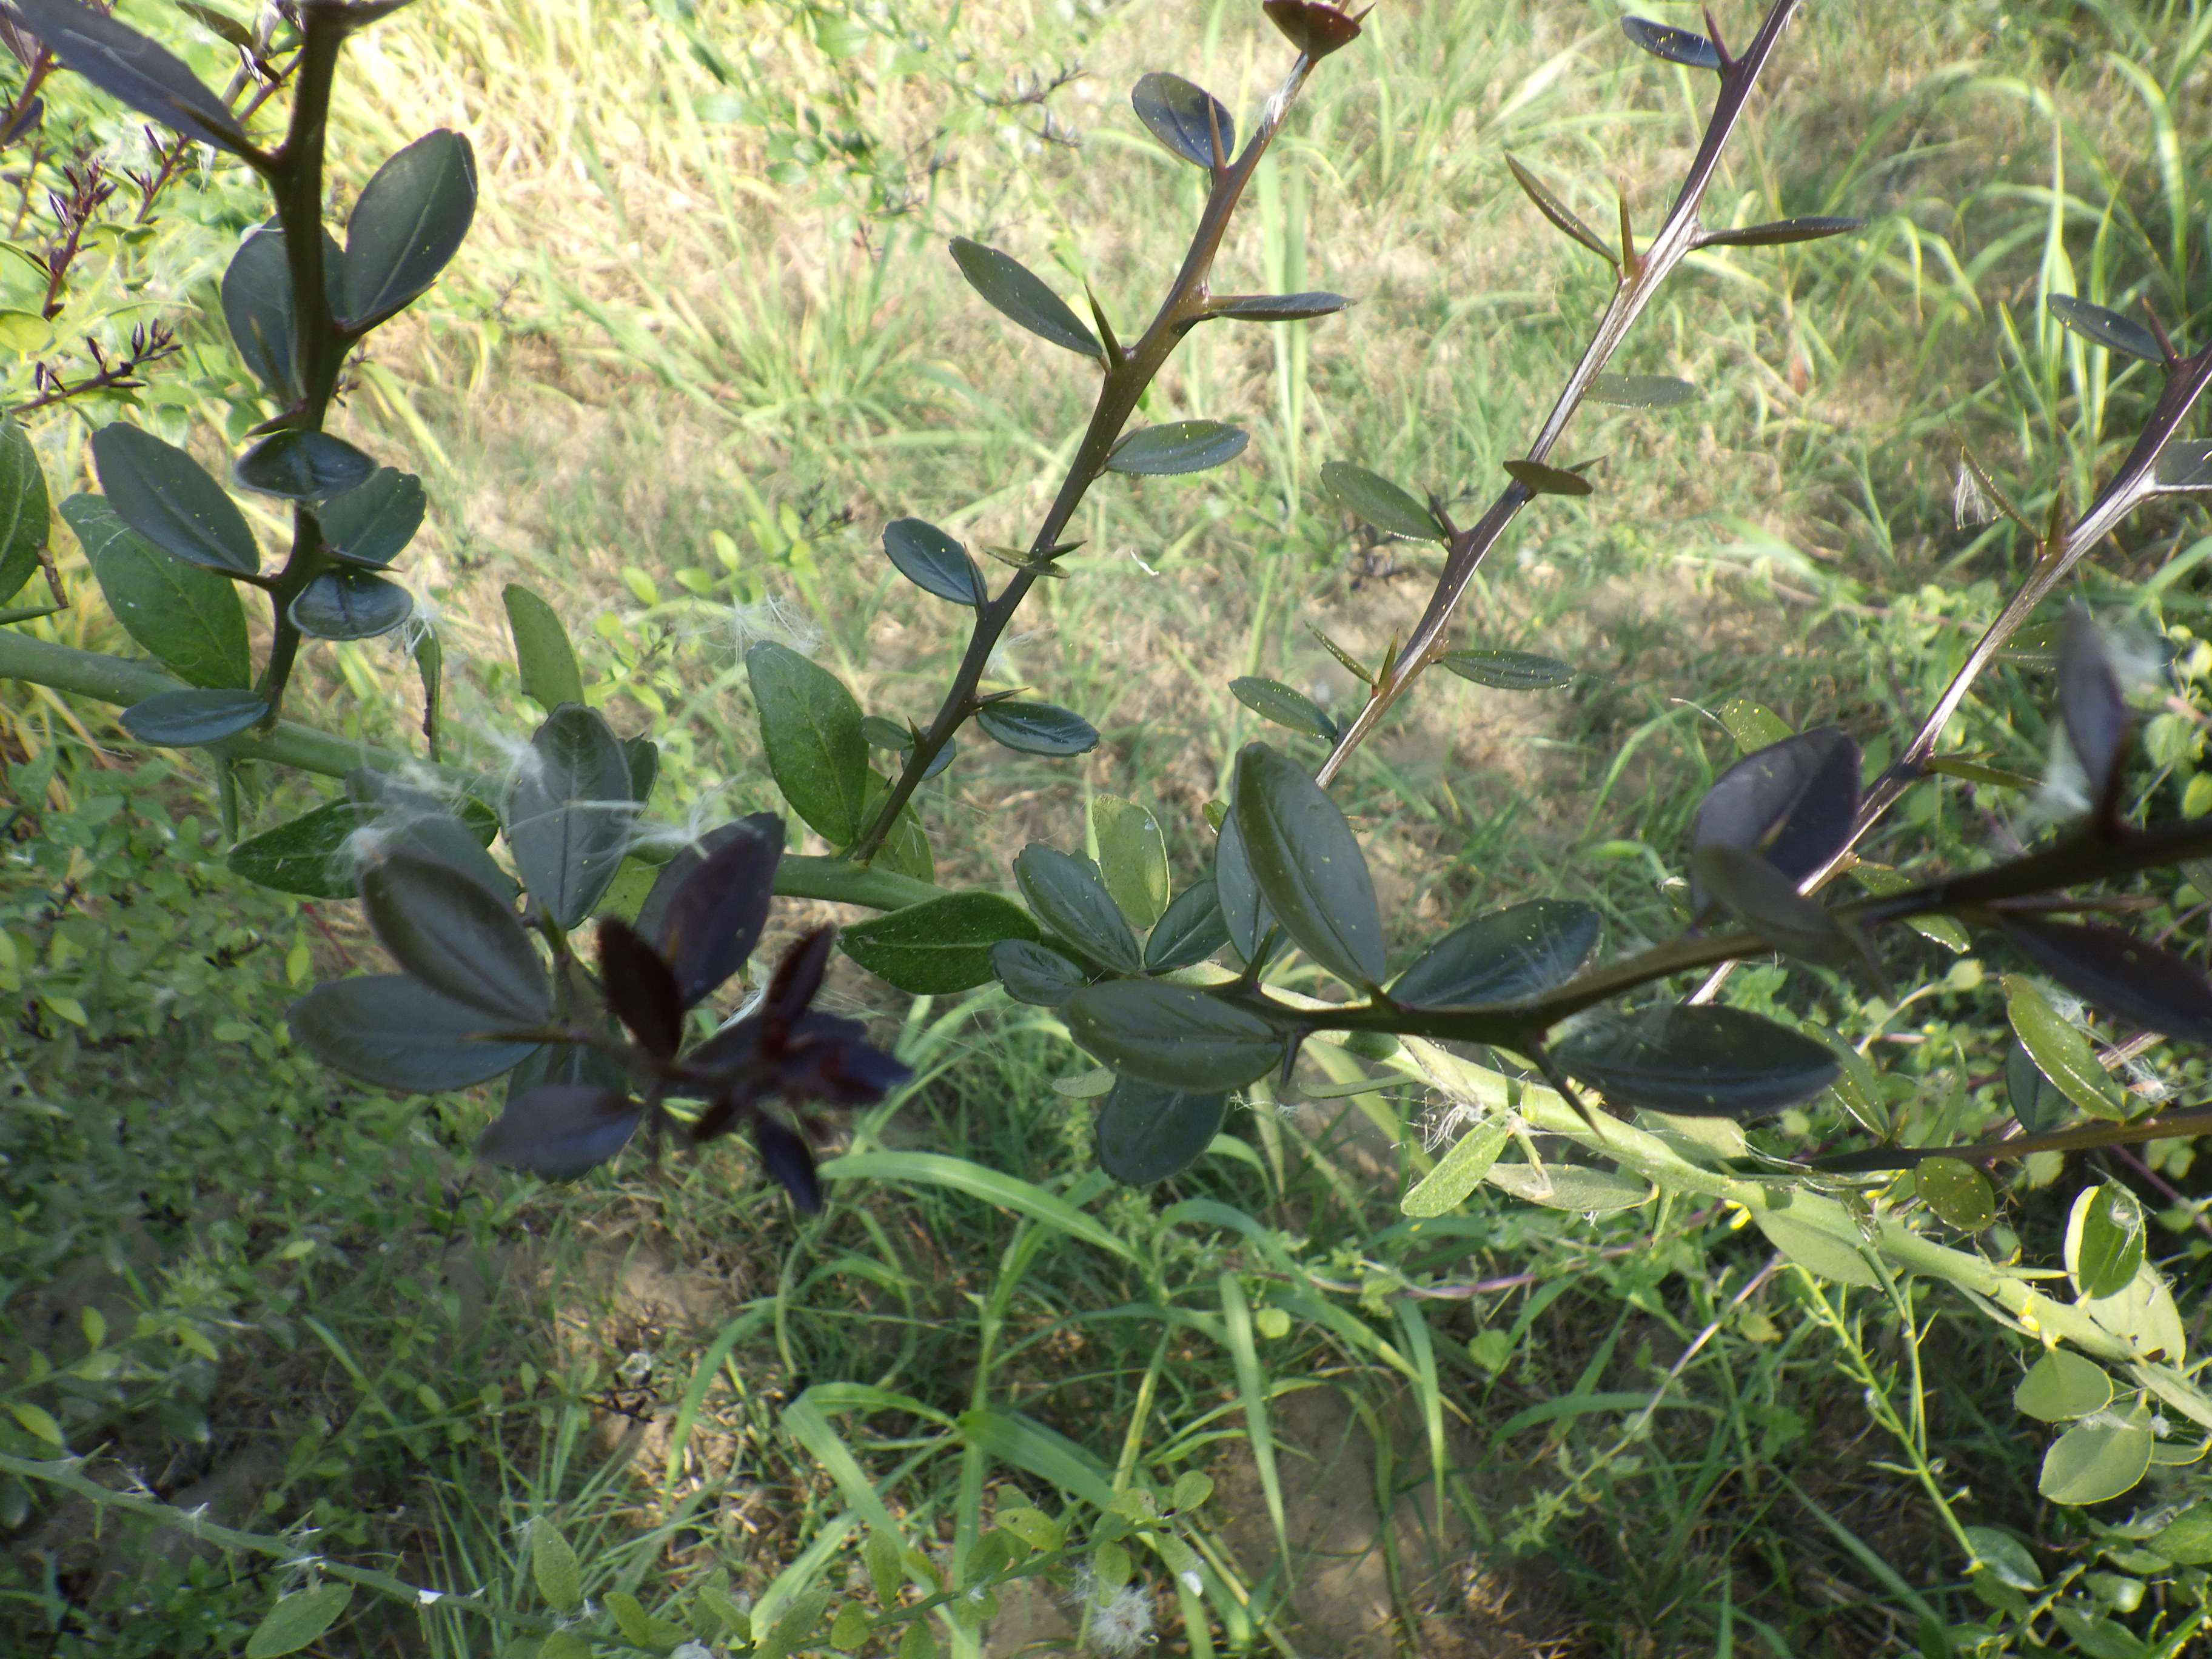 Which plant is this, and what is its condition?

citrus, healthy
